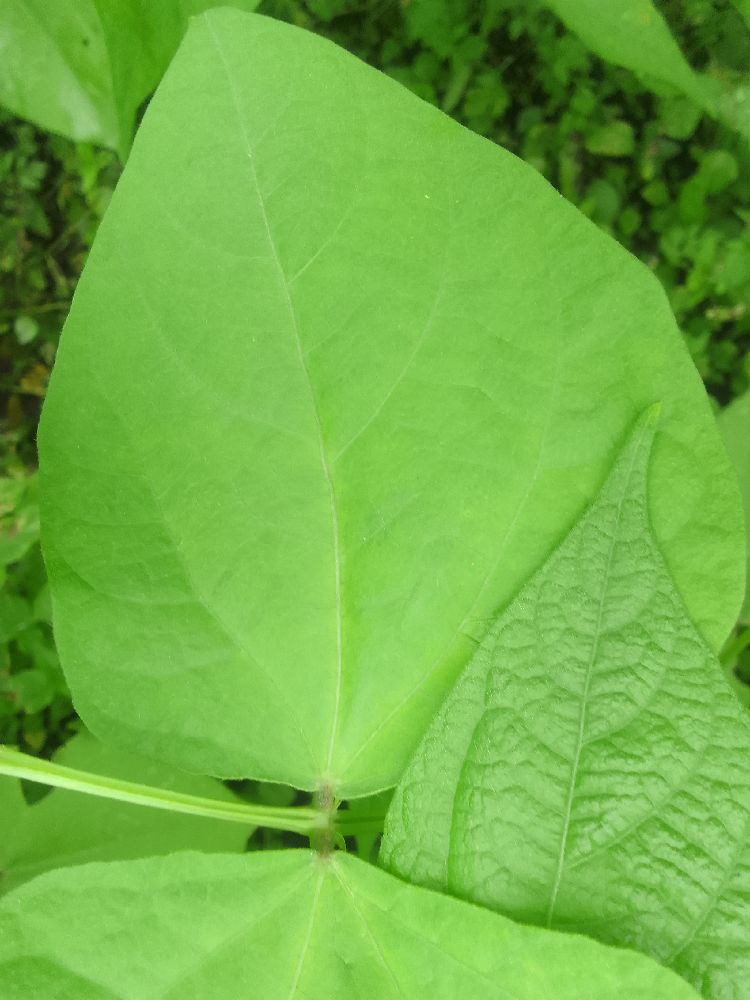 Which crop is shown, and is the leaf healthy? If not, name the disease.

common bean, healthy
